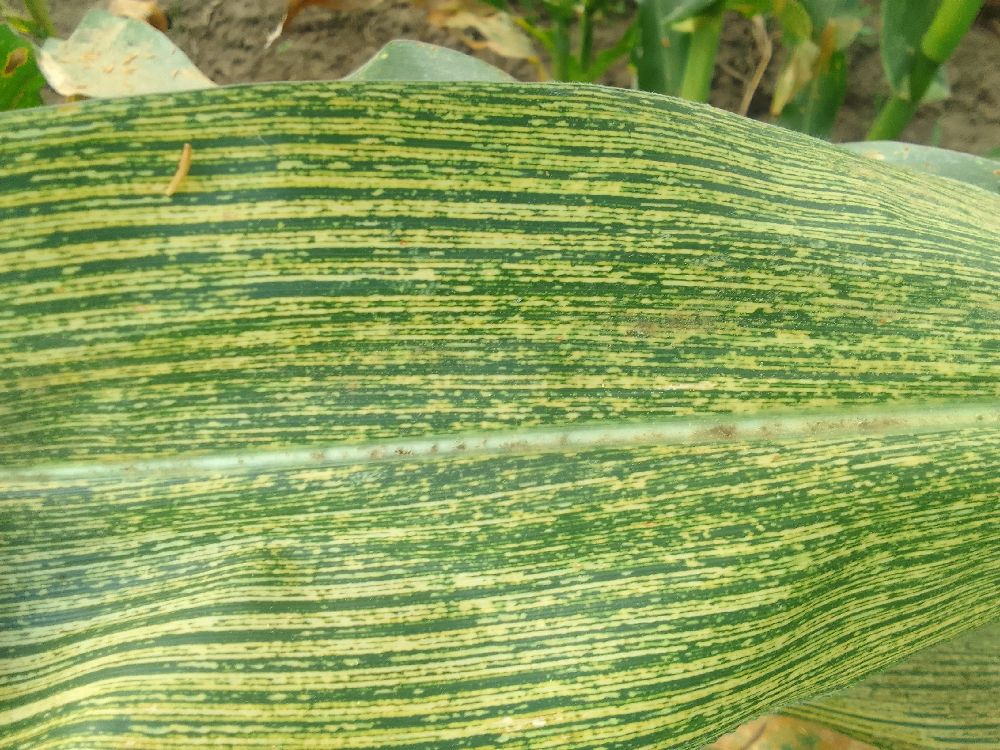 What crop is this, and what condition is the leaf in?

maize, maize streak virus
